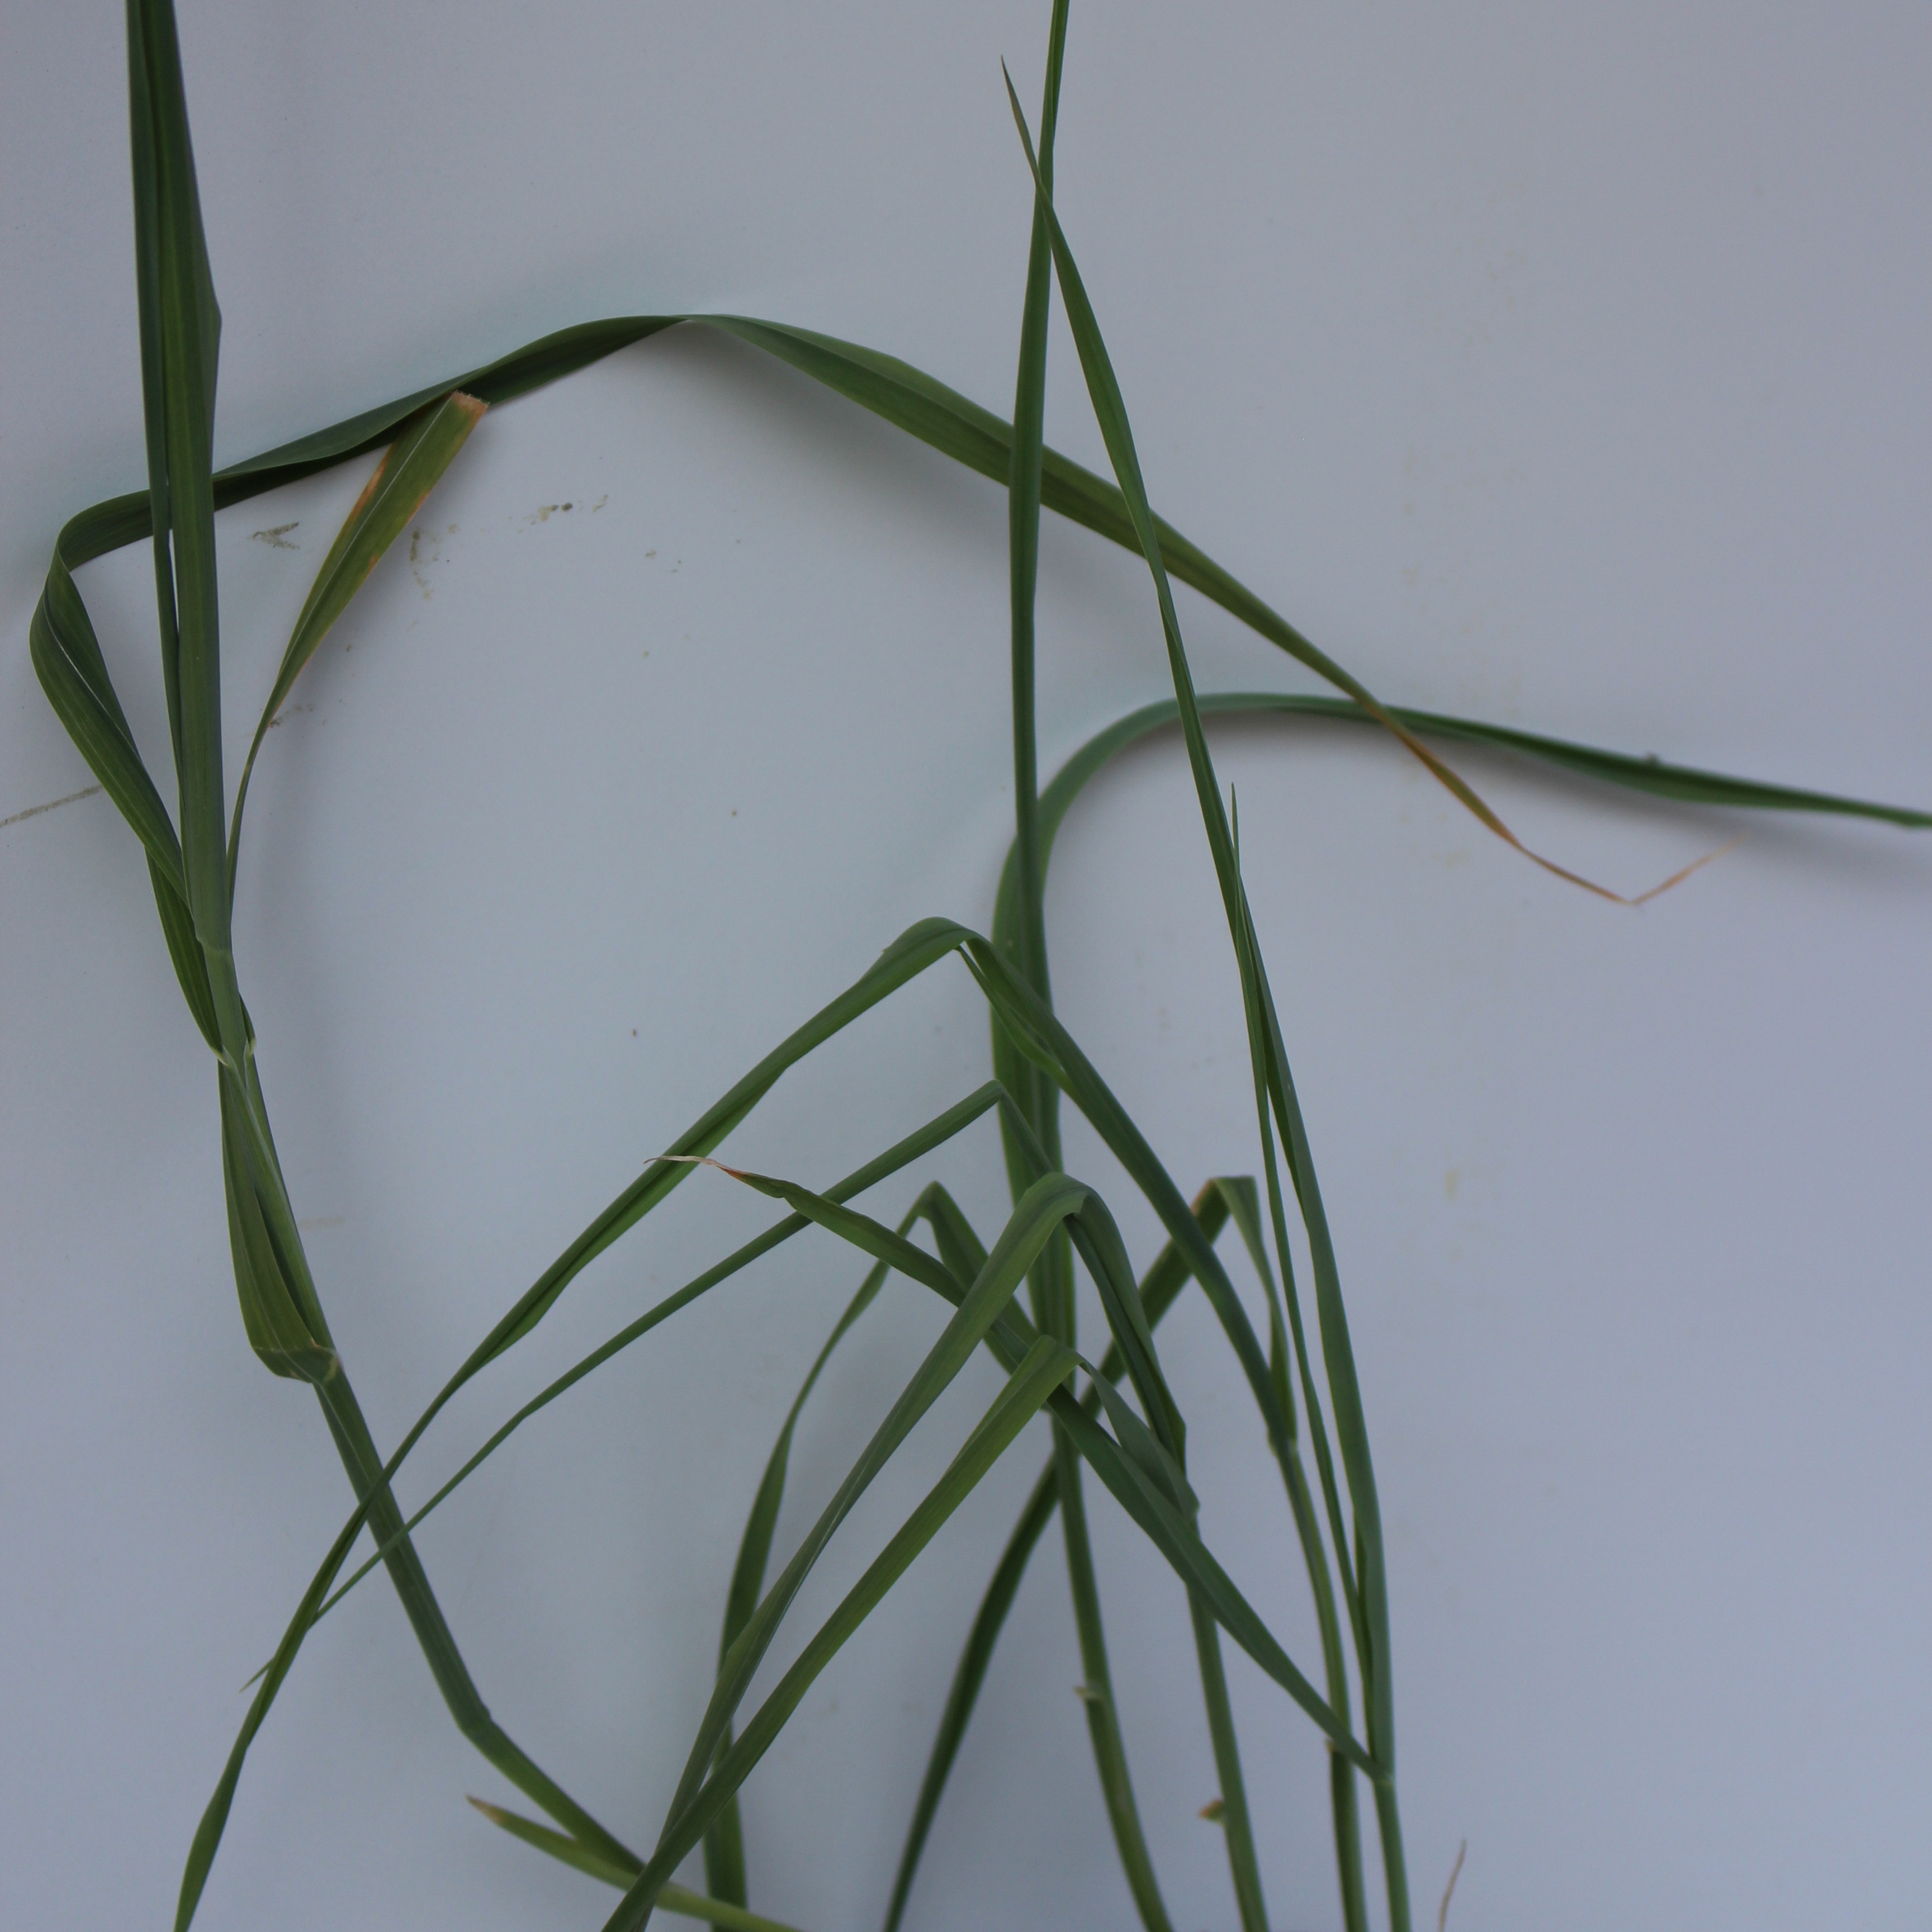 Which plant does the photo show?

Avena sterilis
